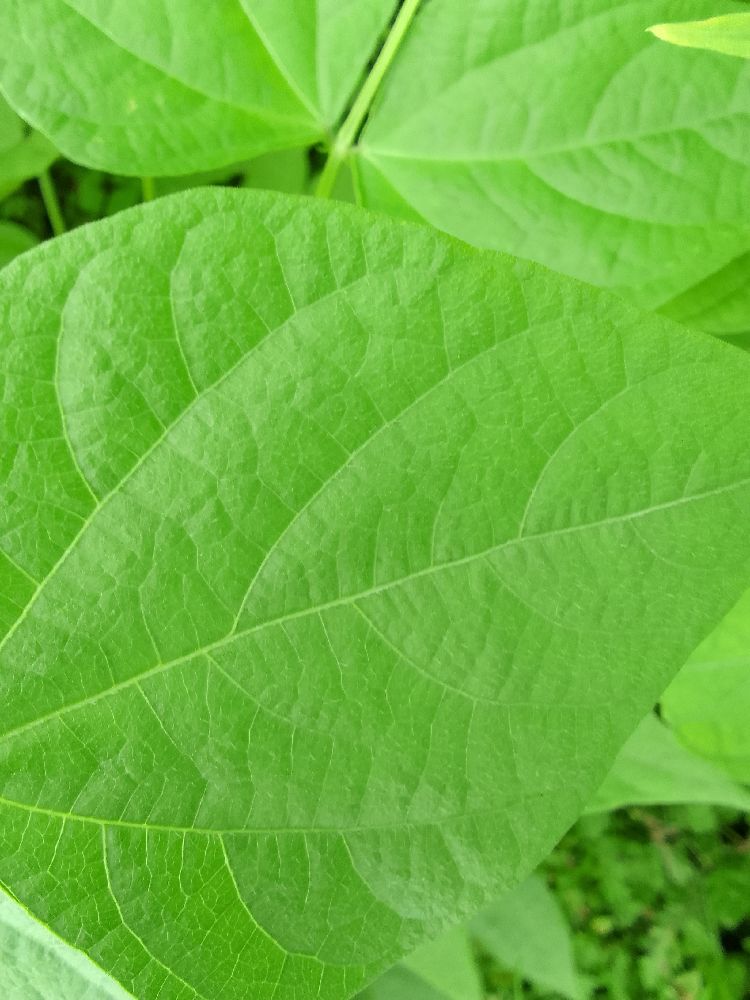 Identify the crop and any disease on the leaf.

common bean, healthy
